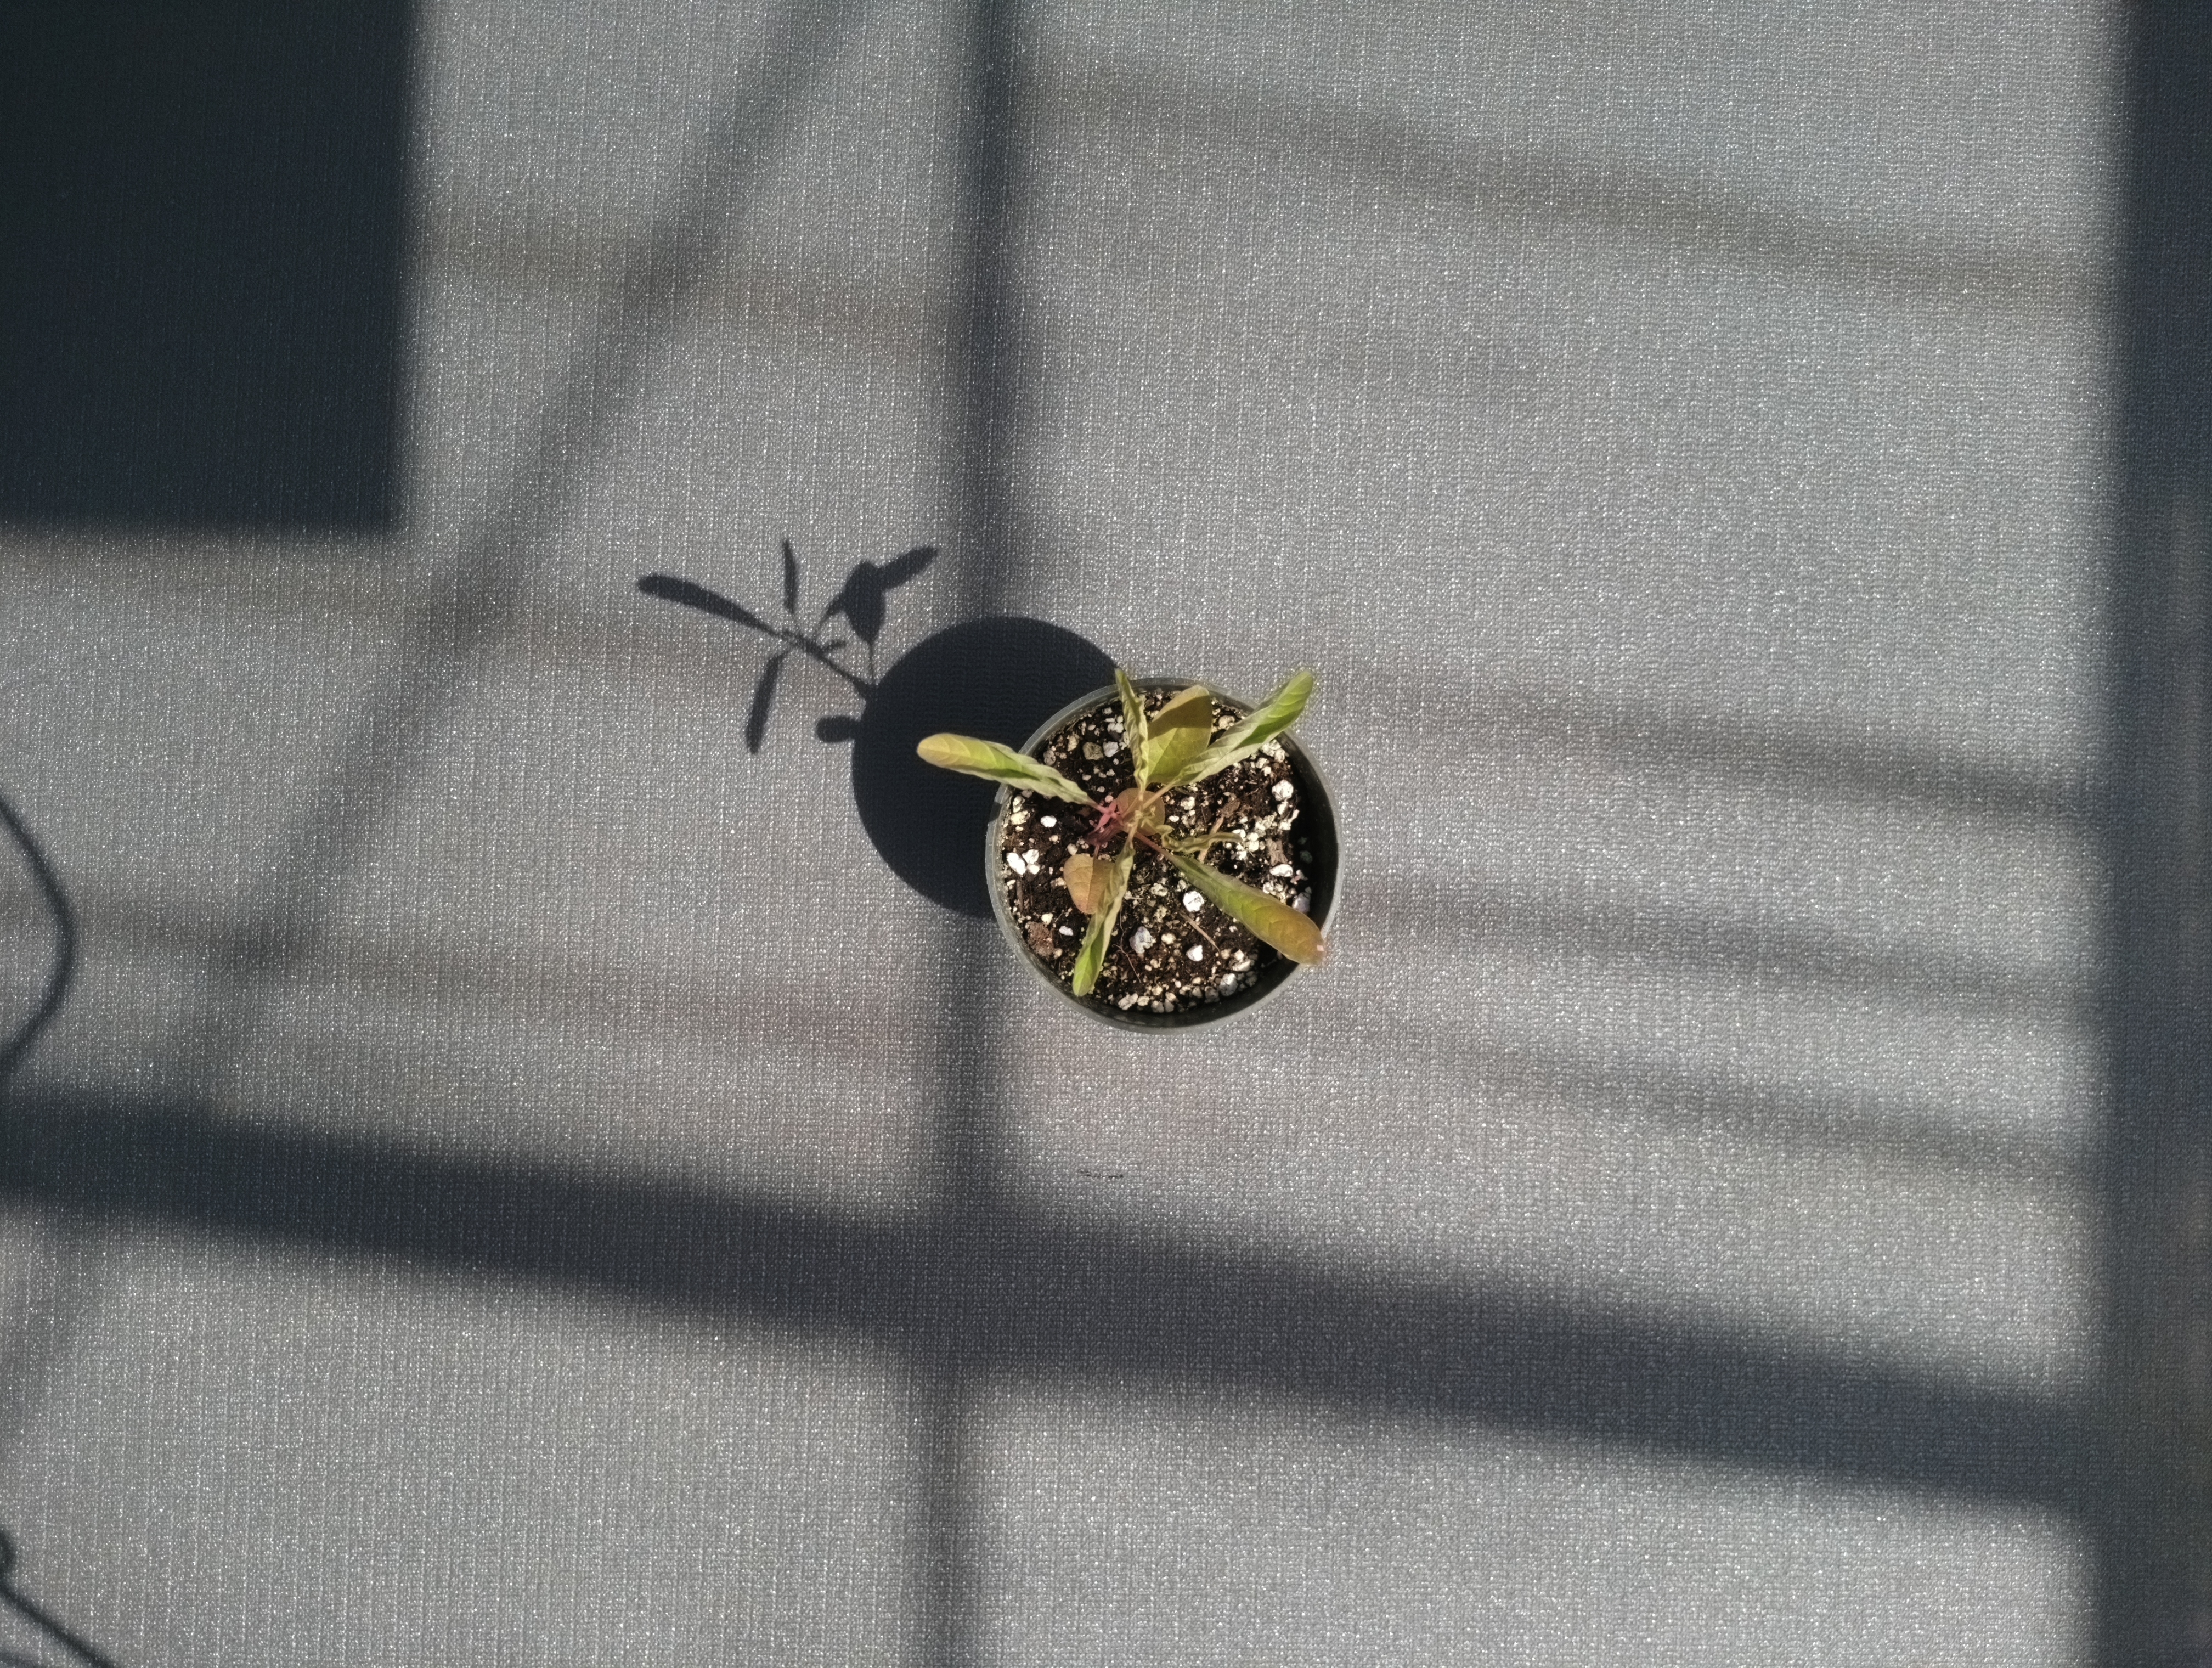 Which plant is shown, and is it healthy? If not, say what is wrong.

waterhemp, foliar distortion
